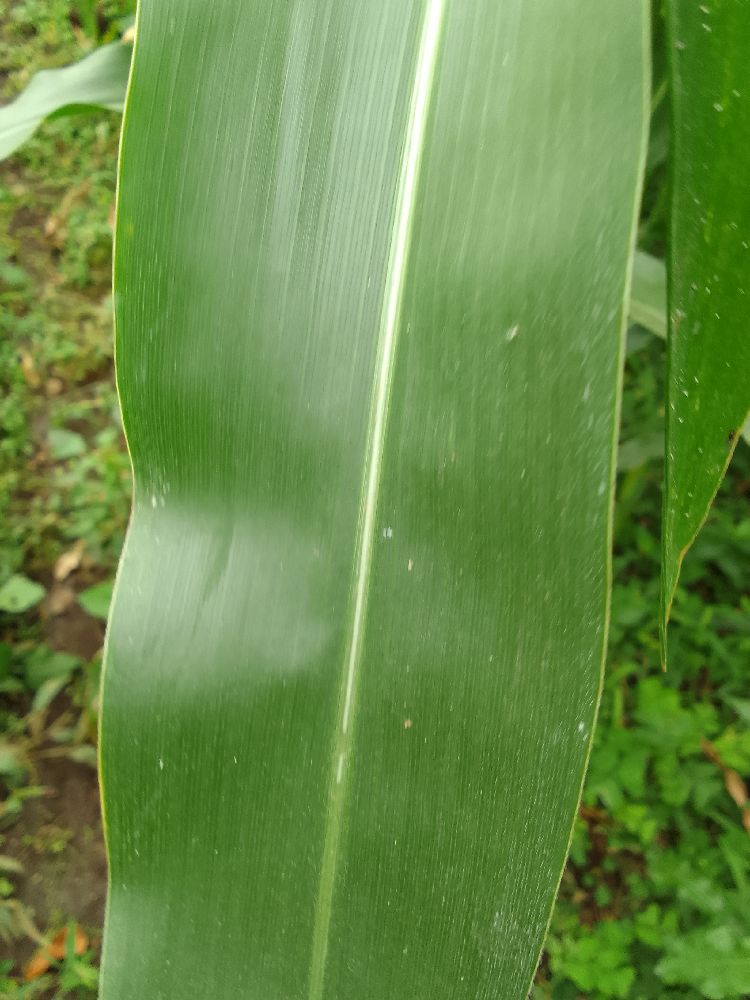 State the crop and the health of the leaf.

maize, healthy
